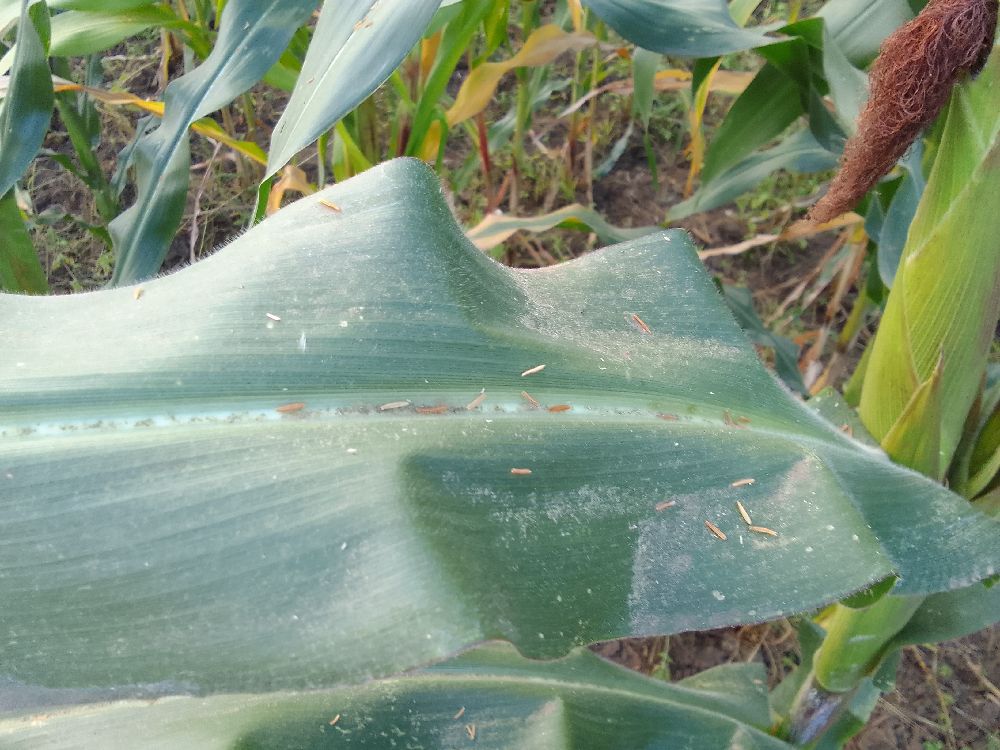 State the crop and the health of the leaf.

maize, healthy
